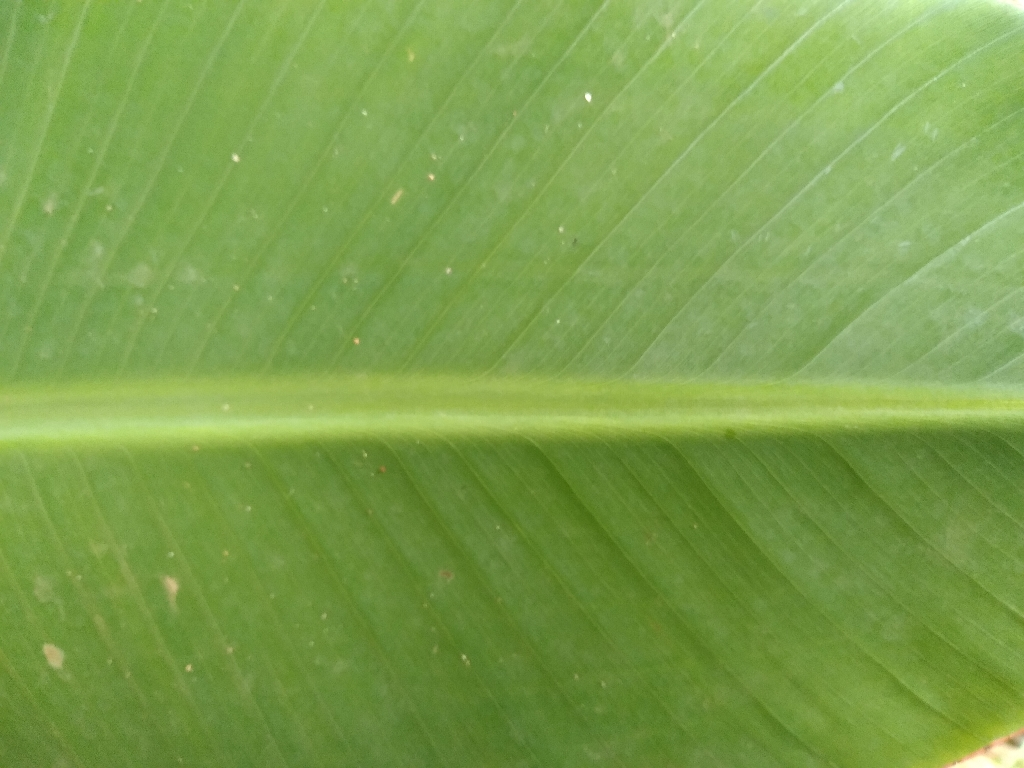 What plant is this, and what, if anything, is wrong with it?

banana, healthy
